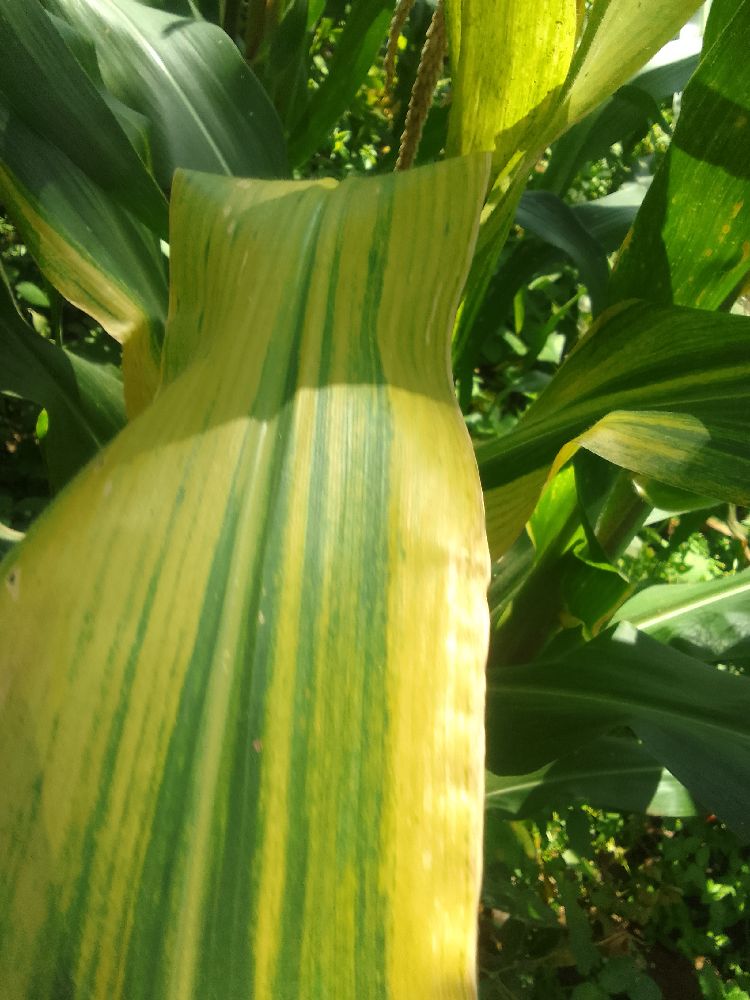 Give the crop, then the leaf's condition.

maize, maize lethal necrosis
